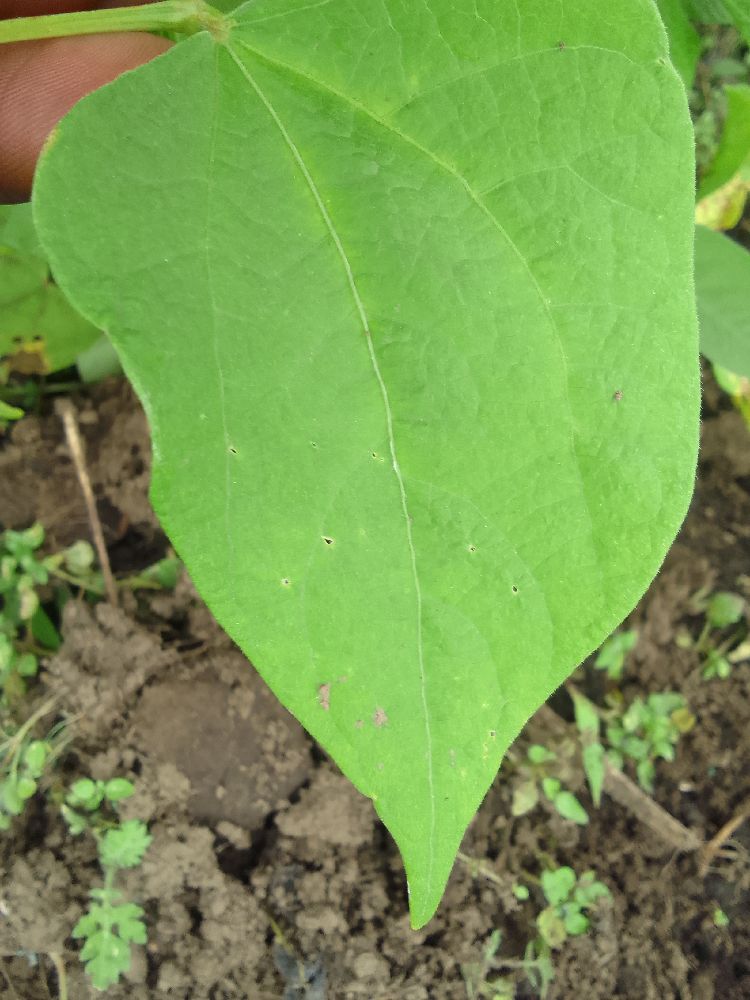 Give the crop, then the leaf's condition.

common bean, healthy
